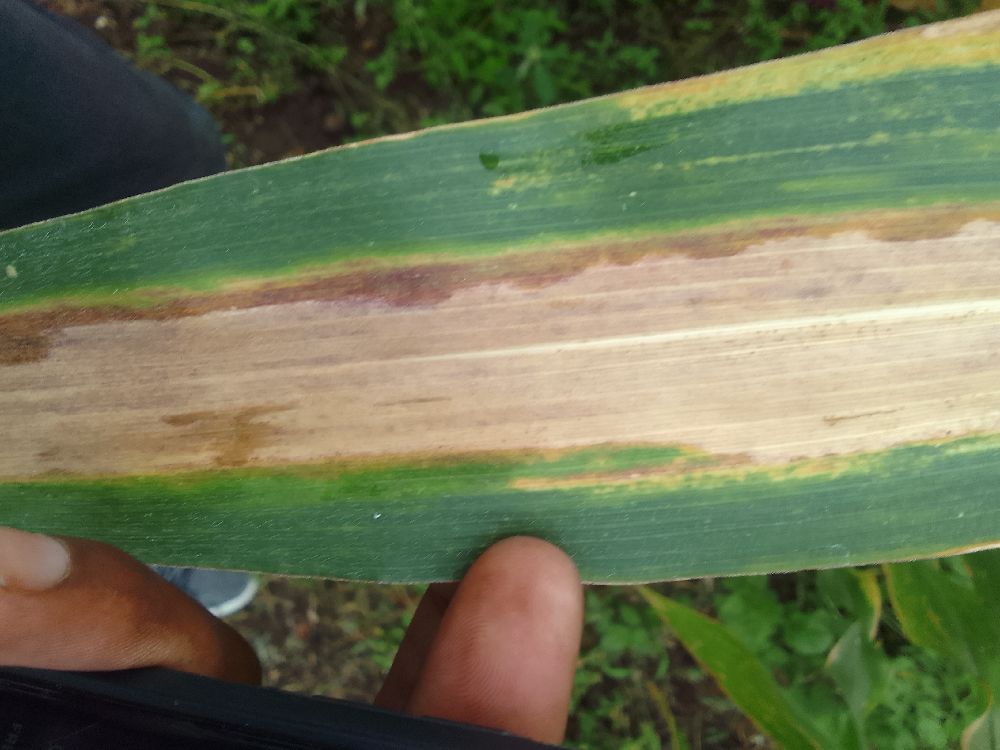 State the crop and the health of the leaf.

maize, maize lethal necrosis
